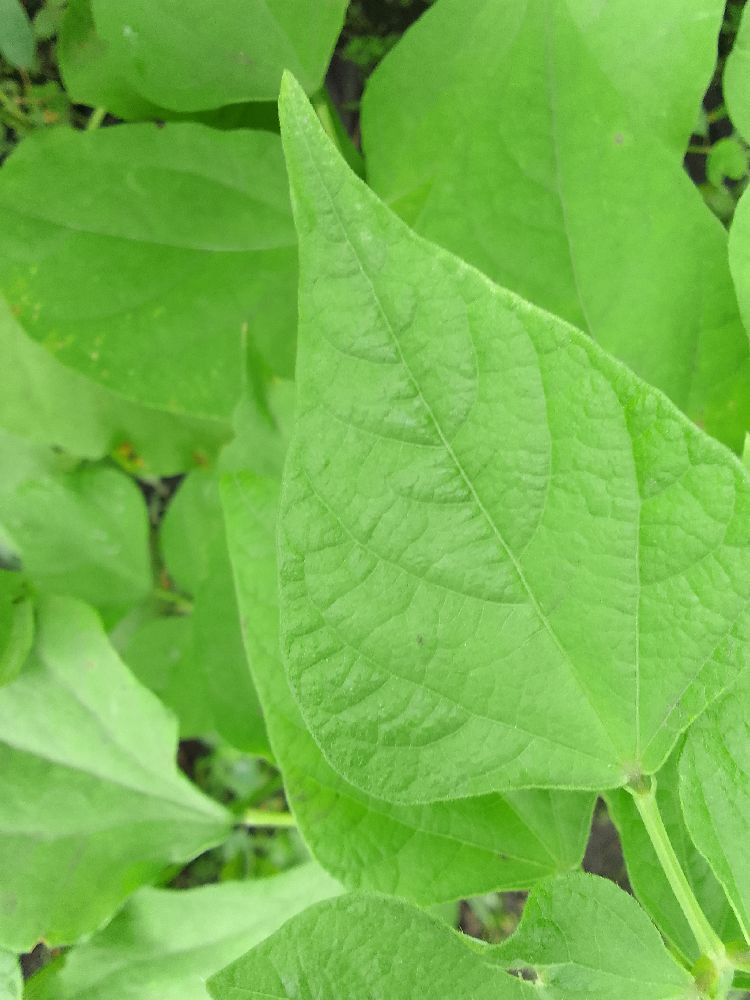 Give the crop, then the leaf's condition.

common bean, healthy
